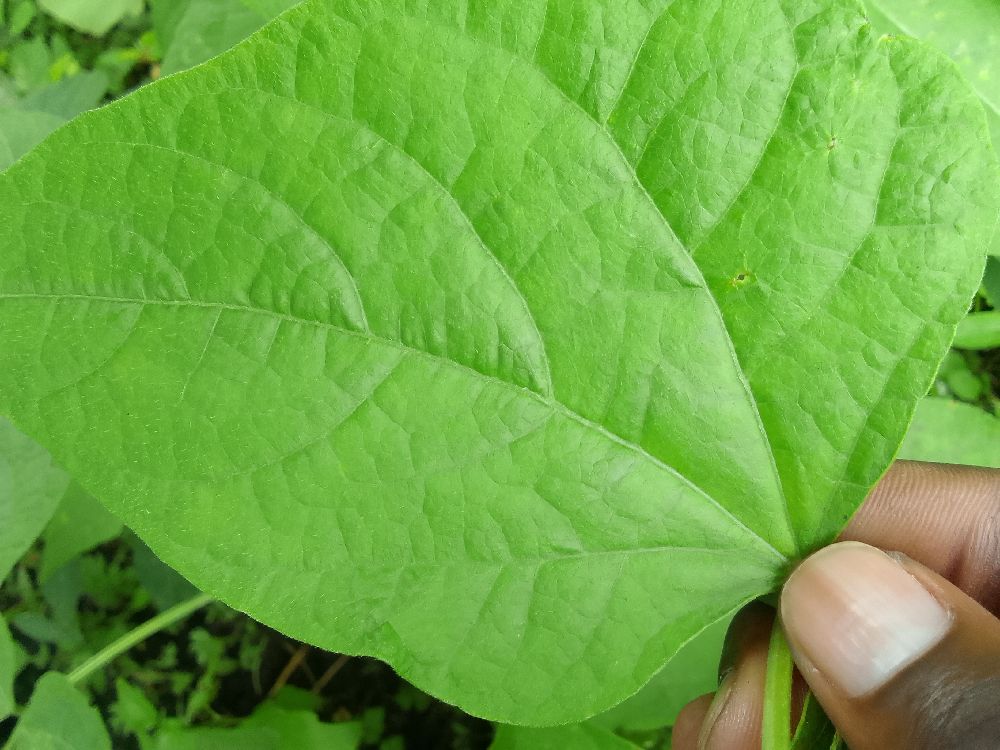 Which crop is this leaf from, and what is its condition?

common bean, healthy
